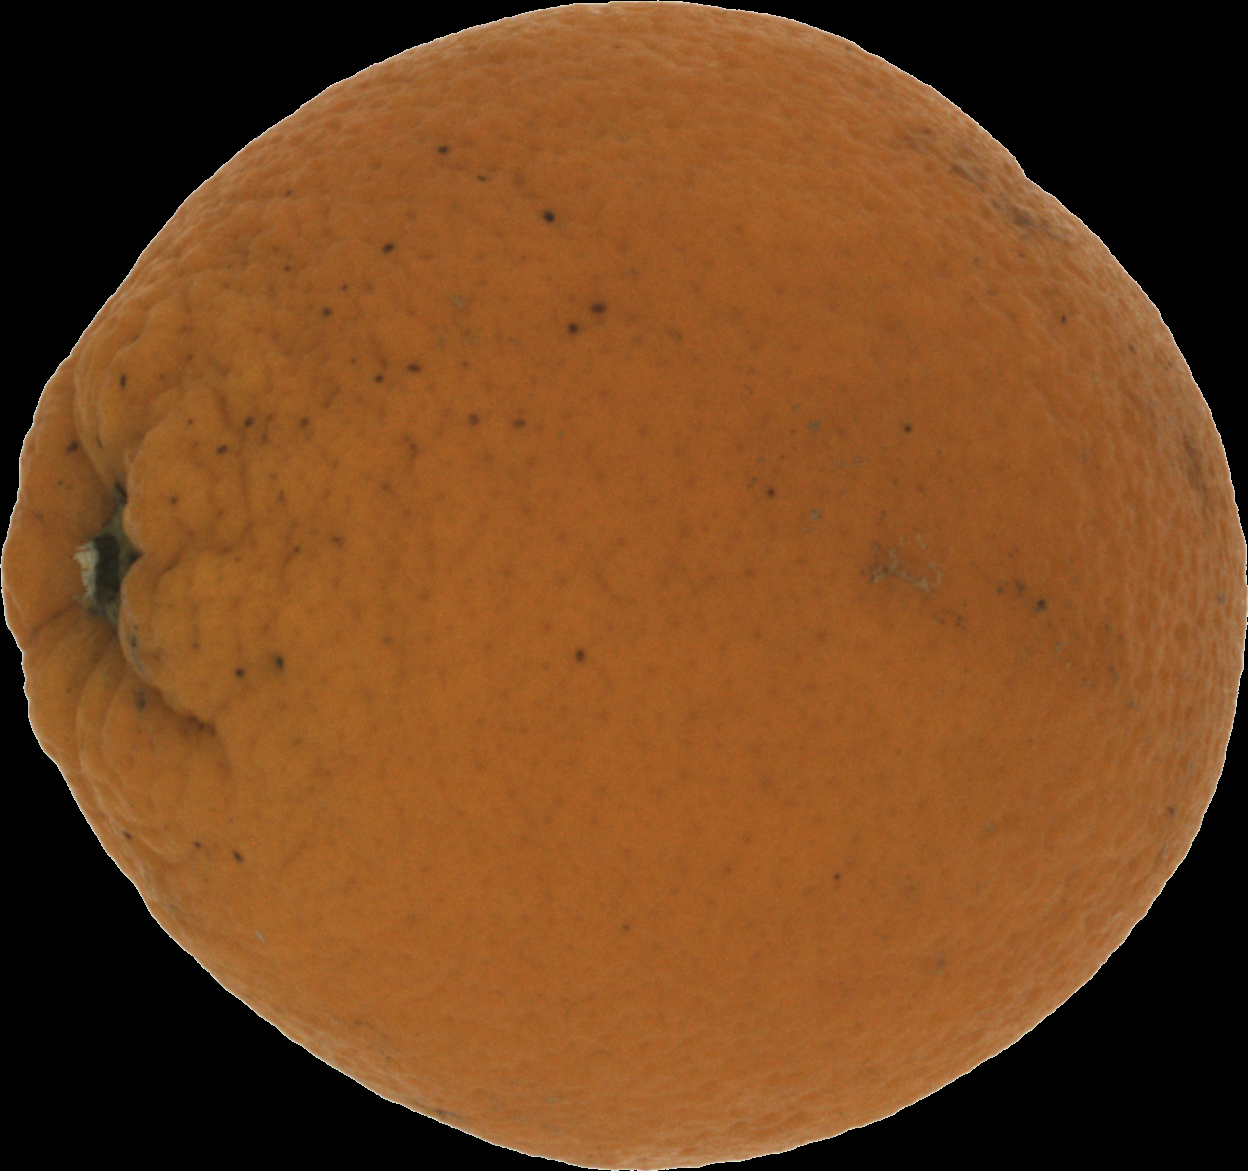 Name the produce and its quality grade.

orange, bad
